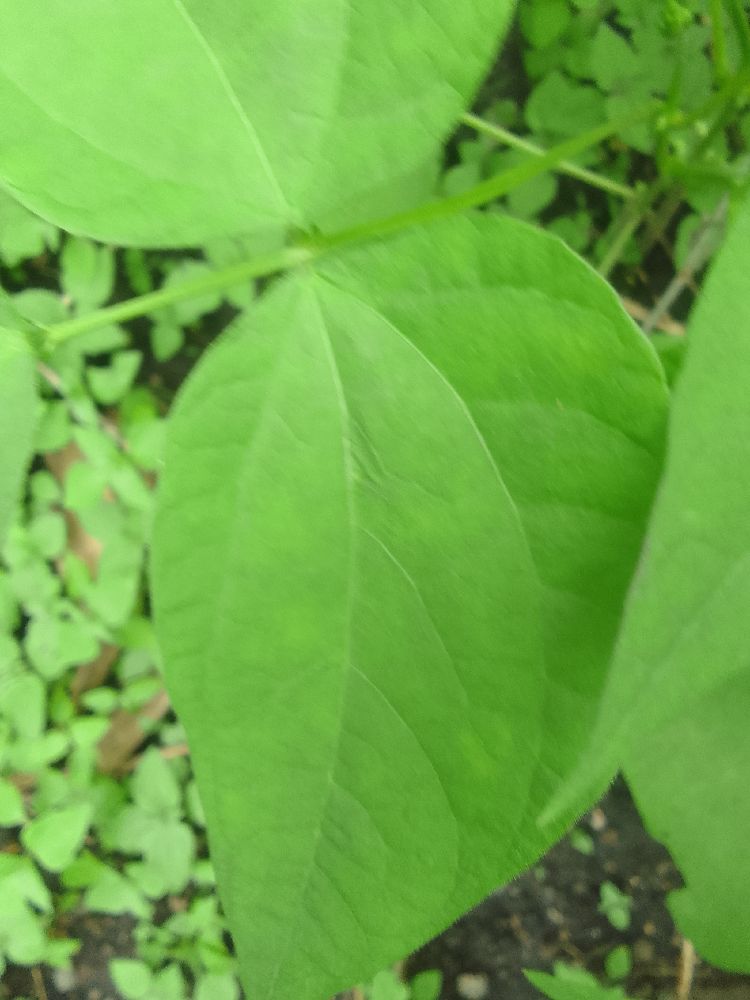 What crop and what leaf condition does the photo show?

common bean, healthy
